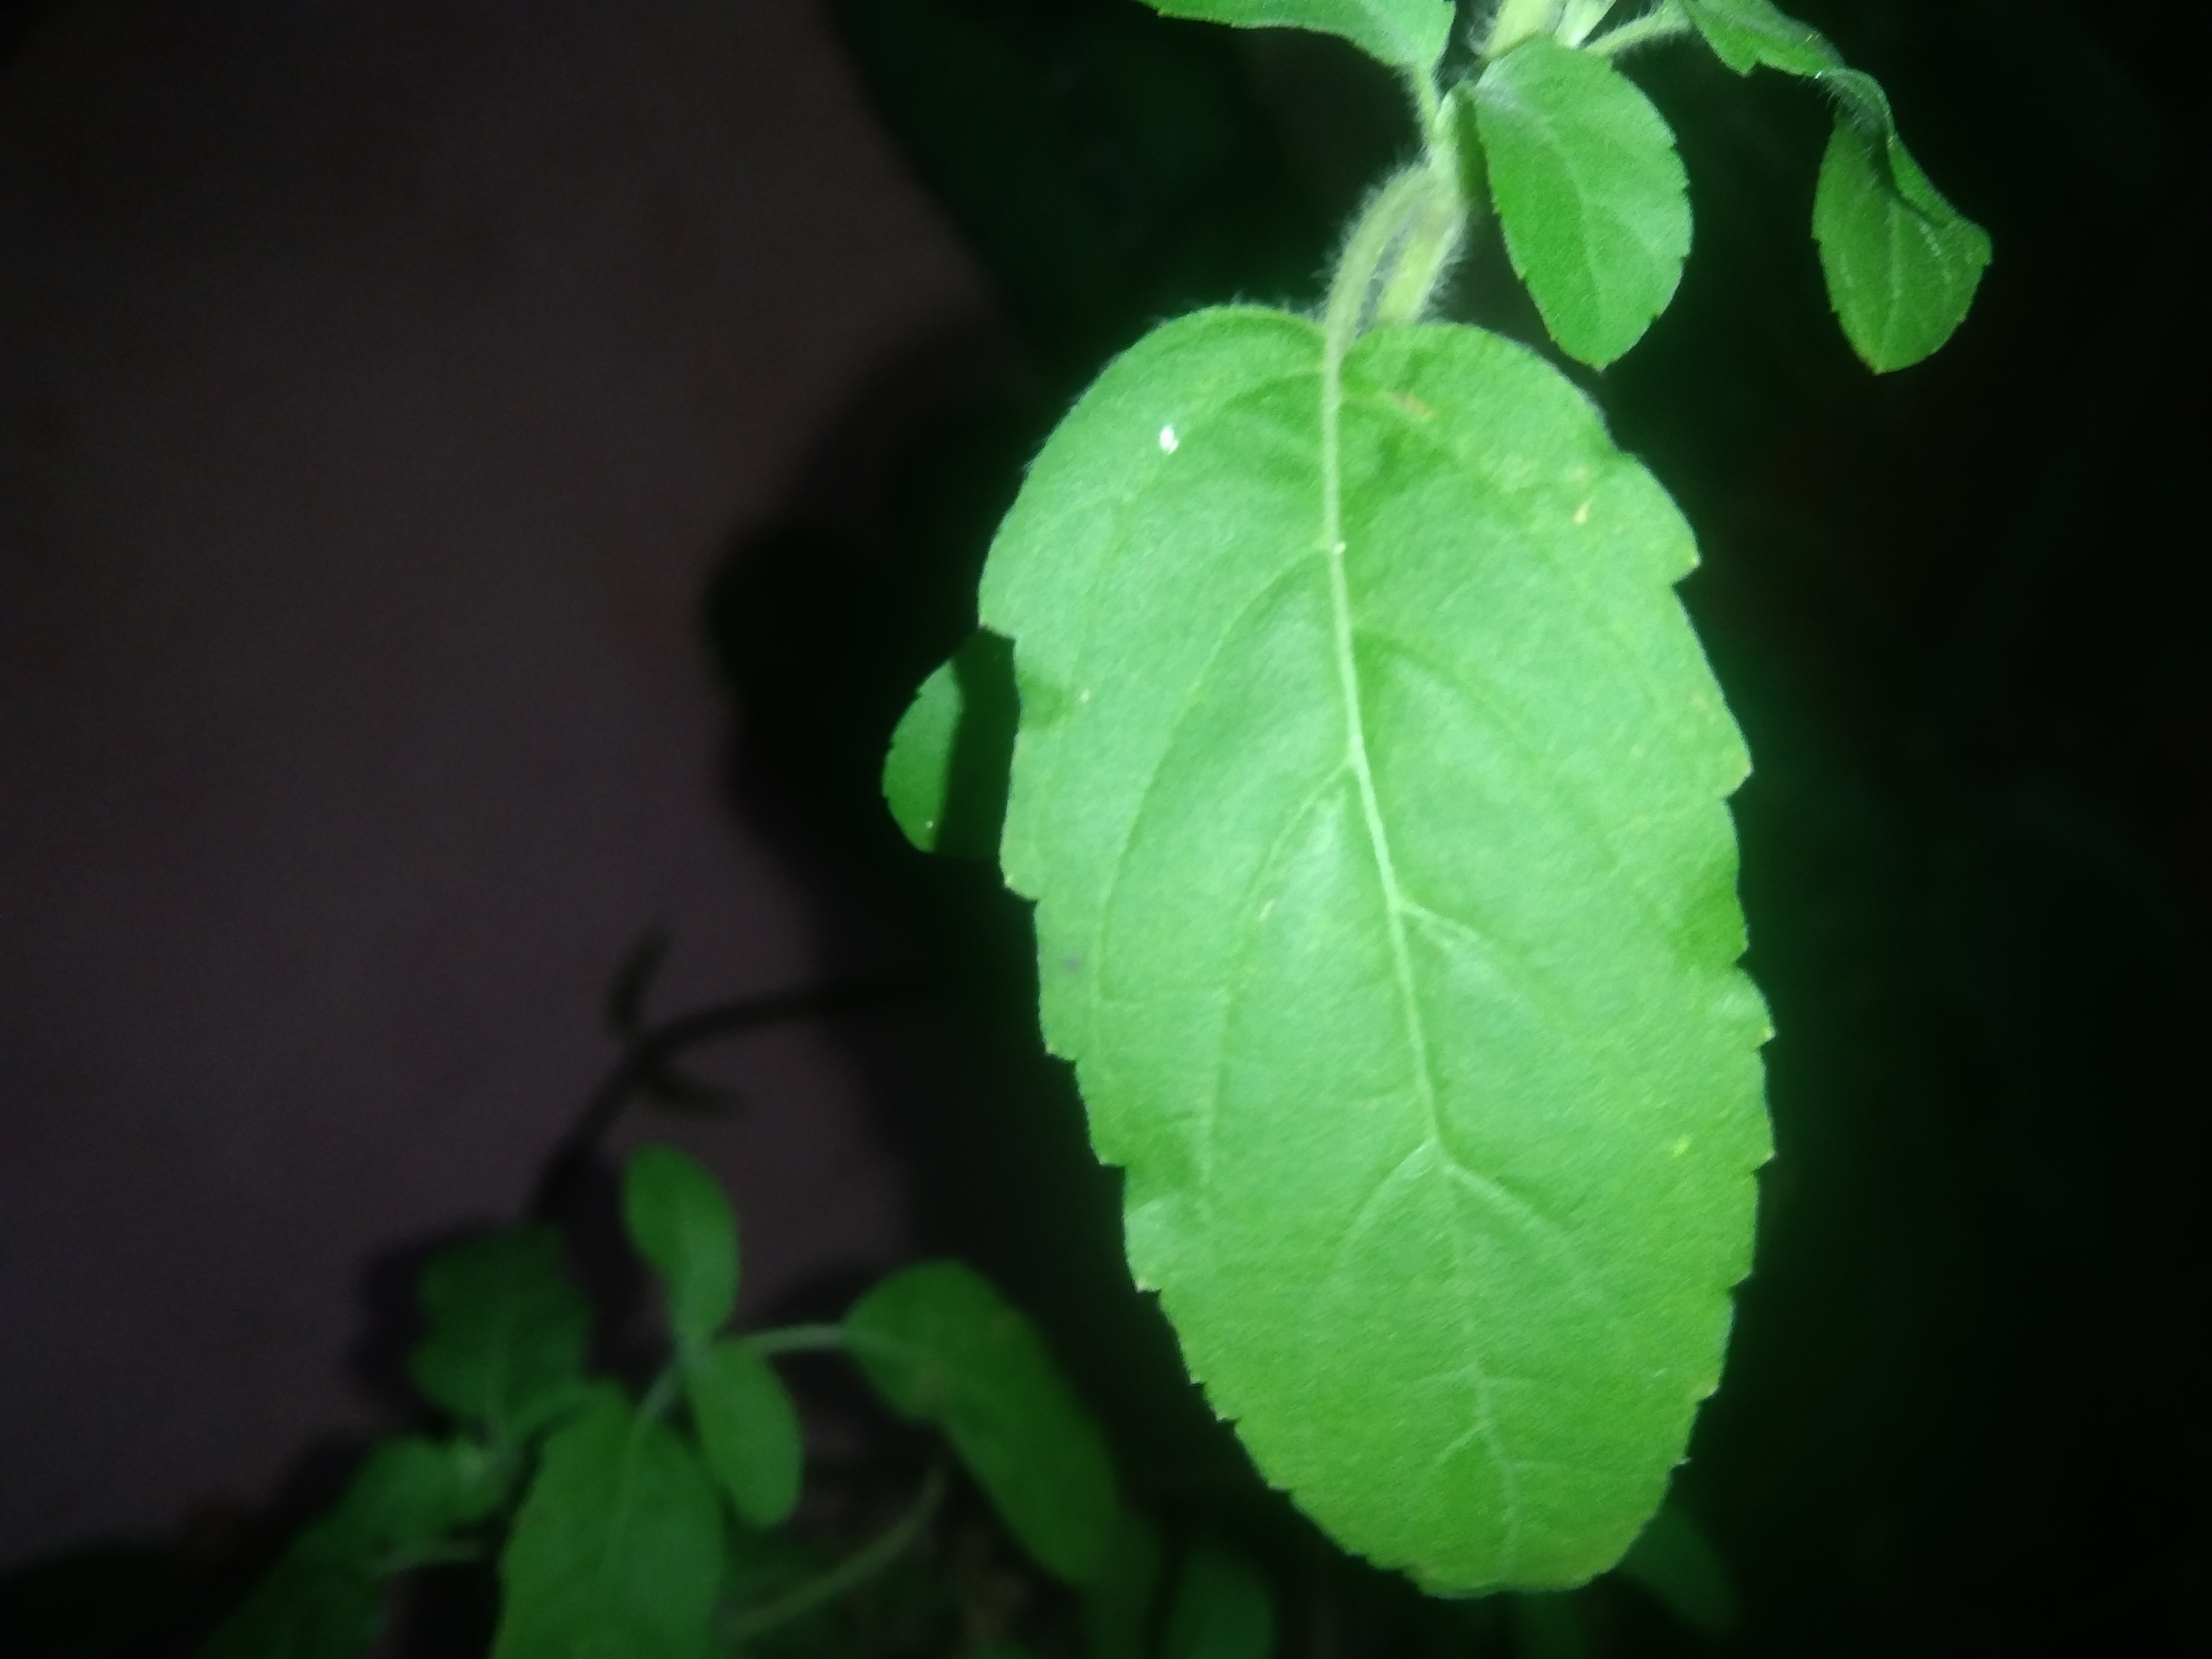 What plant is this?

tulshi
